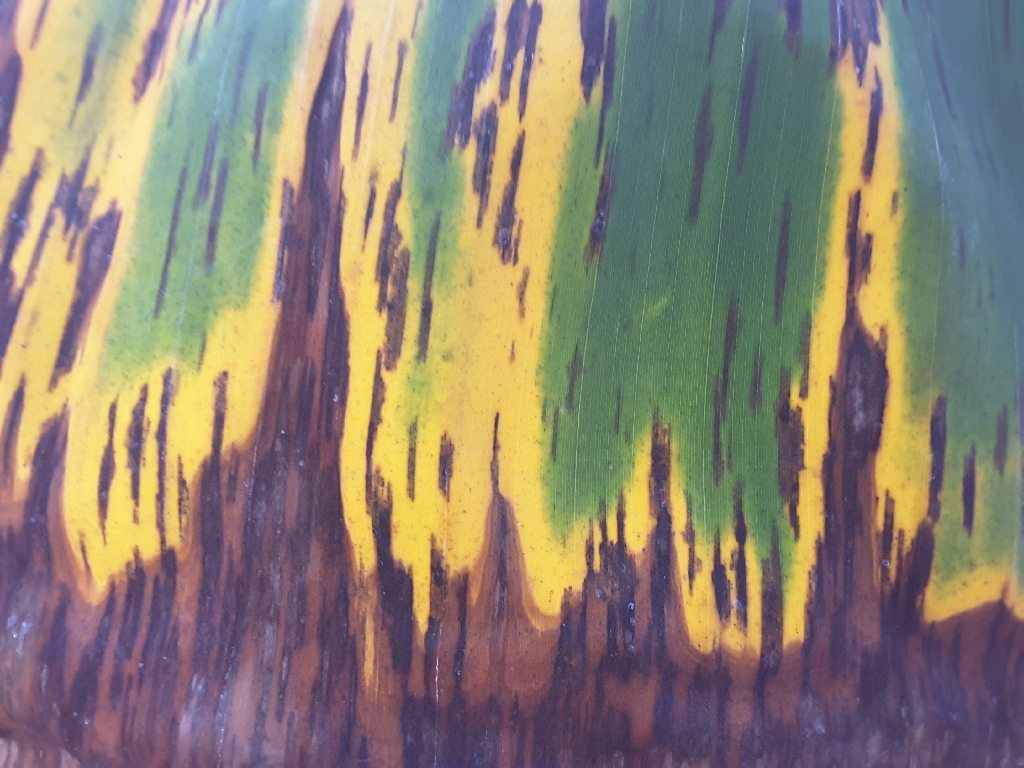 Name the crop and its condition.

banana, black sigatoka
